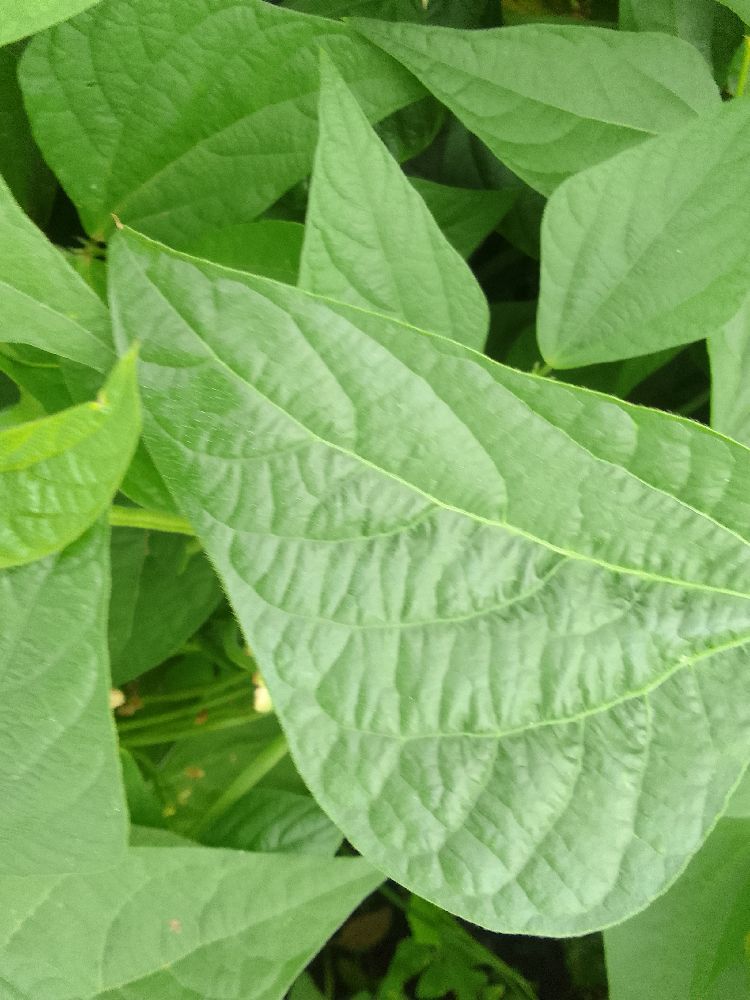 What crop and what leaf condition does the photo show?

common bean, healthy
